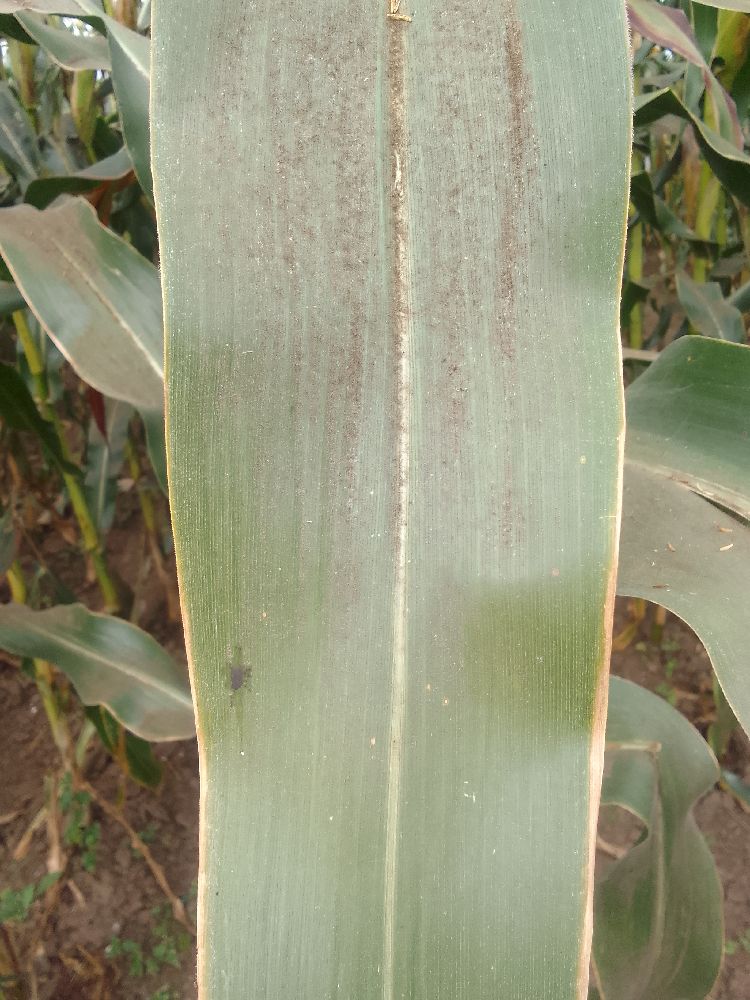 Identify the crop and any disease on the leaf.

maize, healthy
